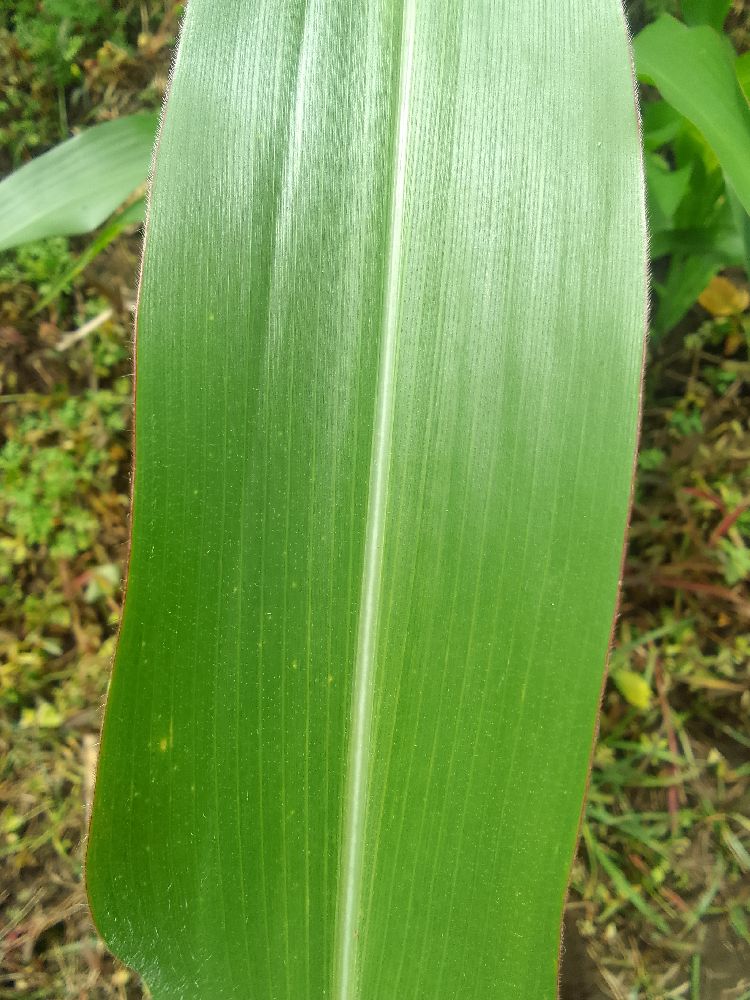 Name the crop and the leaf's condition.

maize, healthy
